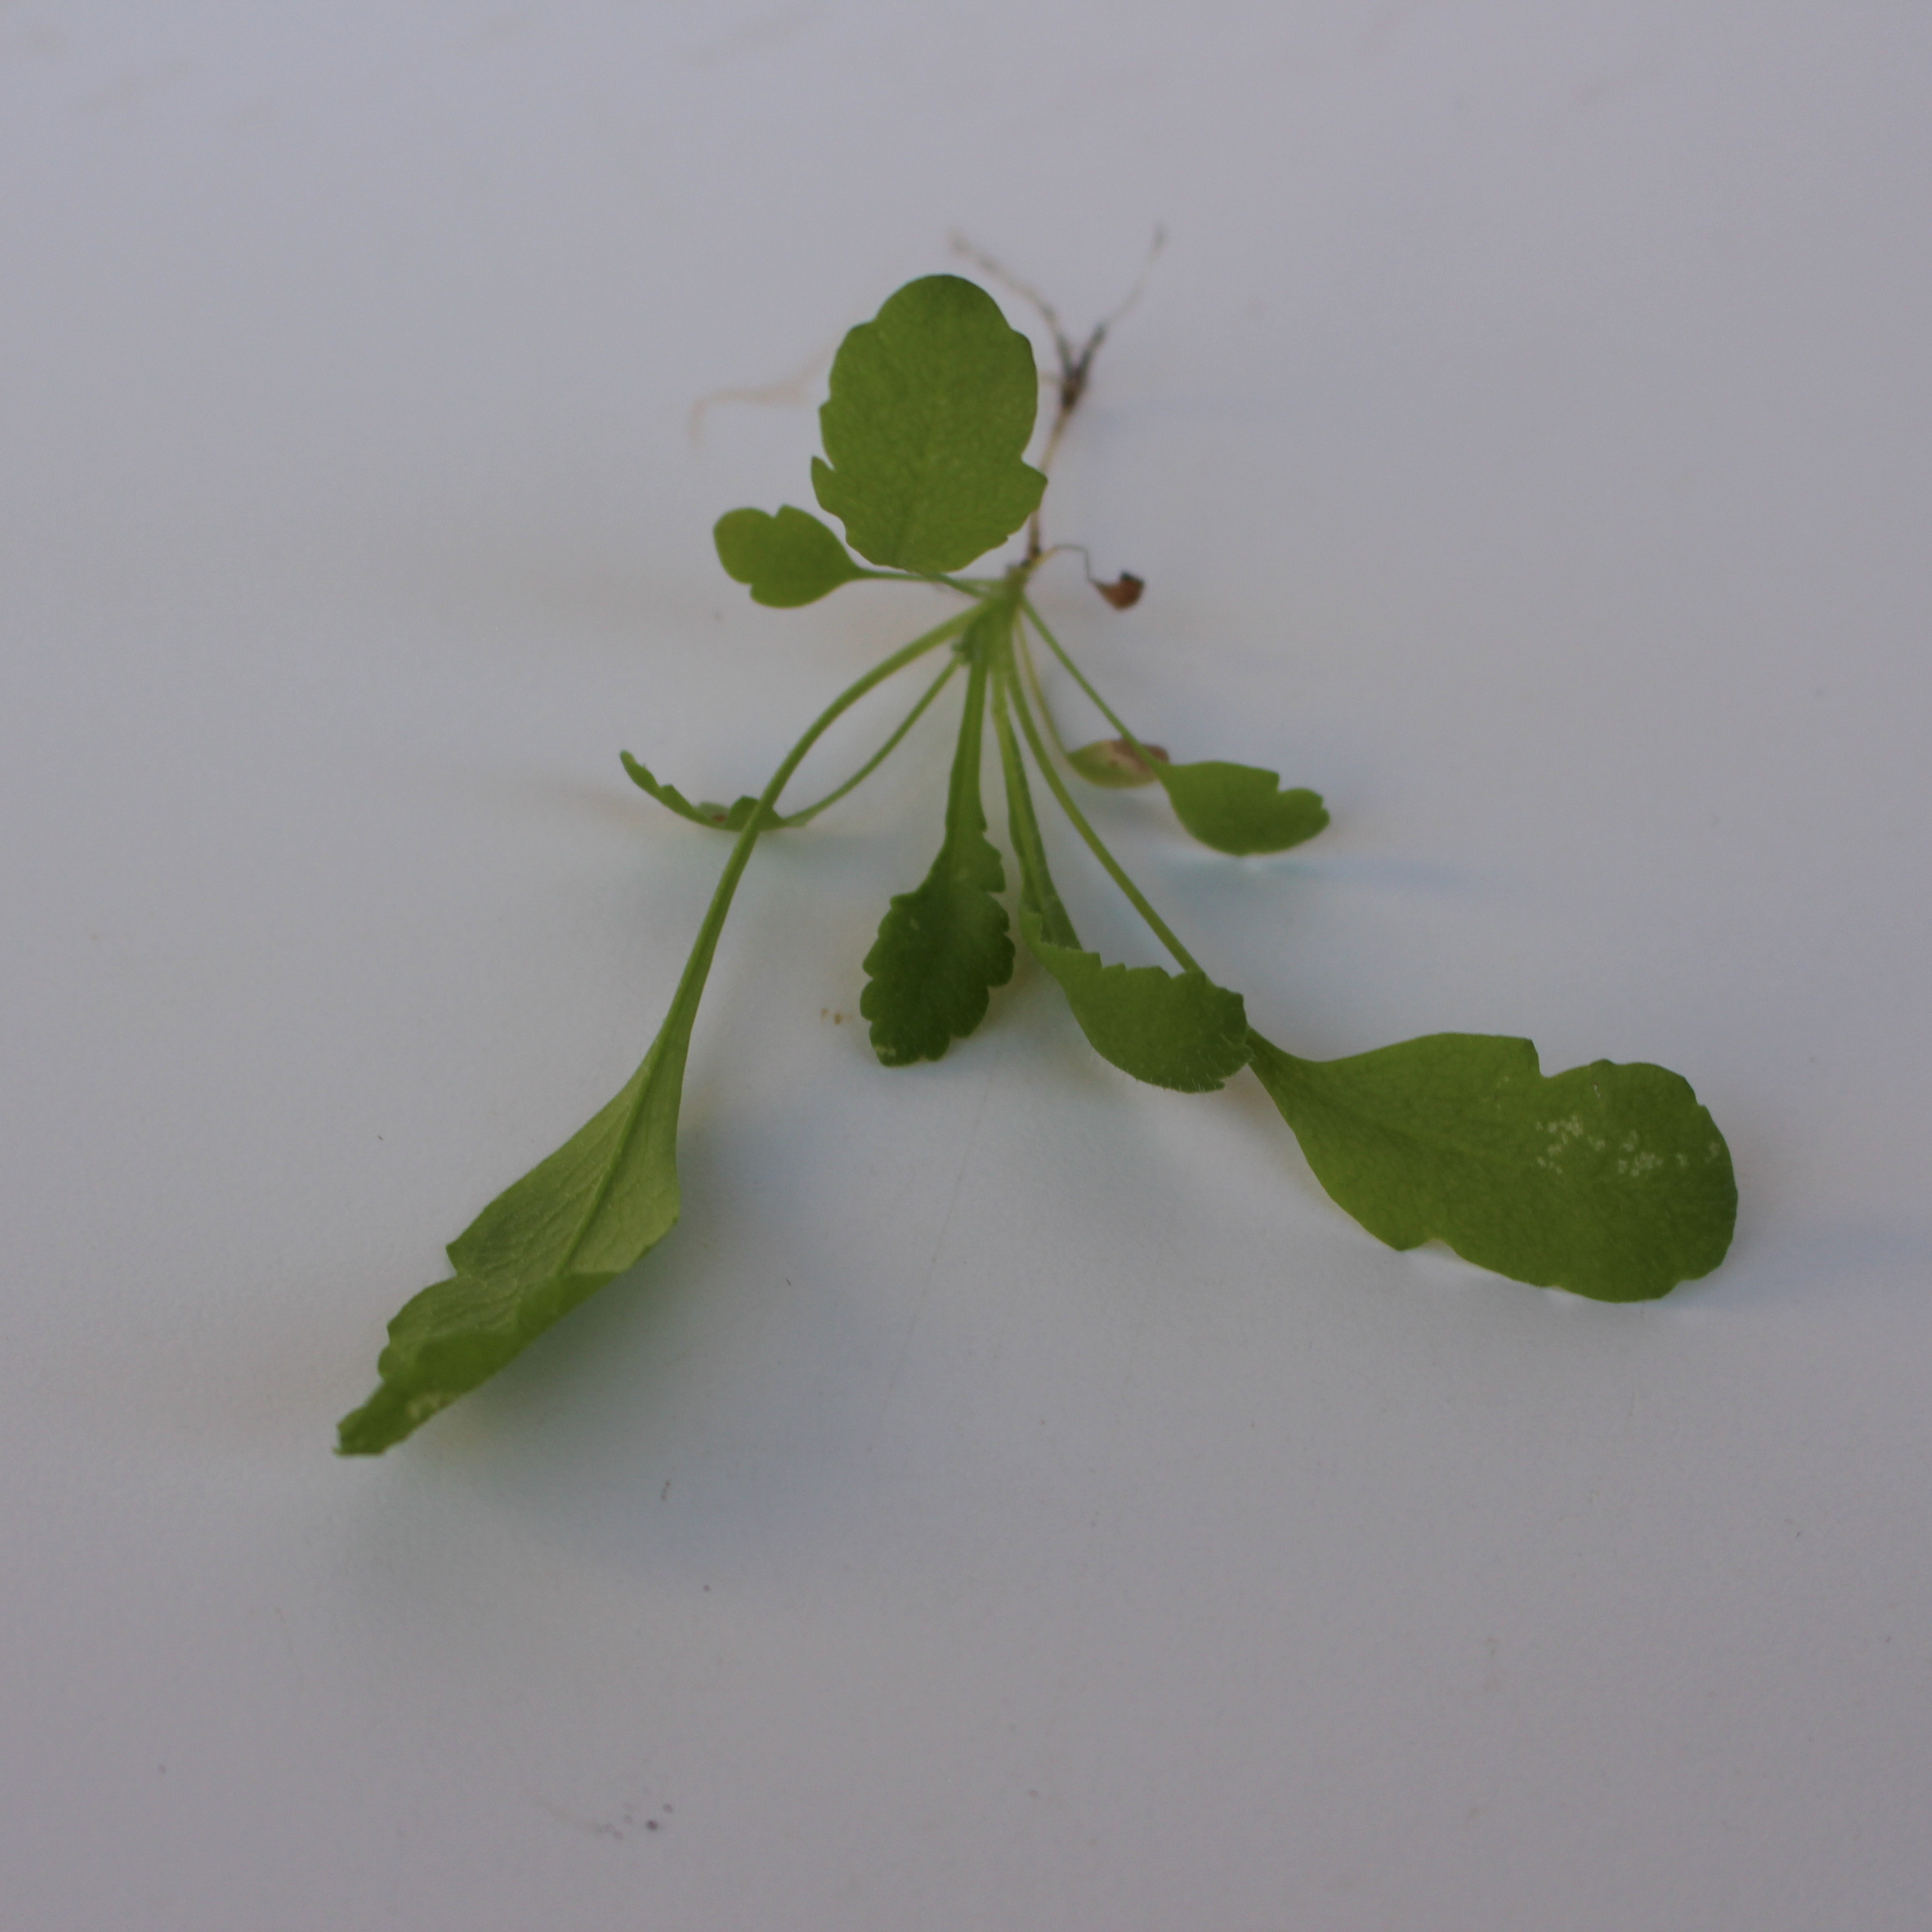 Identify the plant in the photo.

Papaver rhoeas
